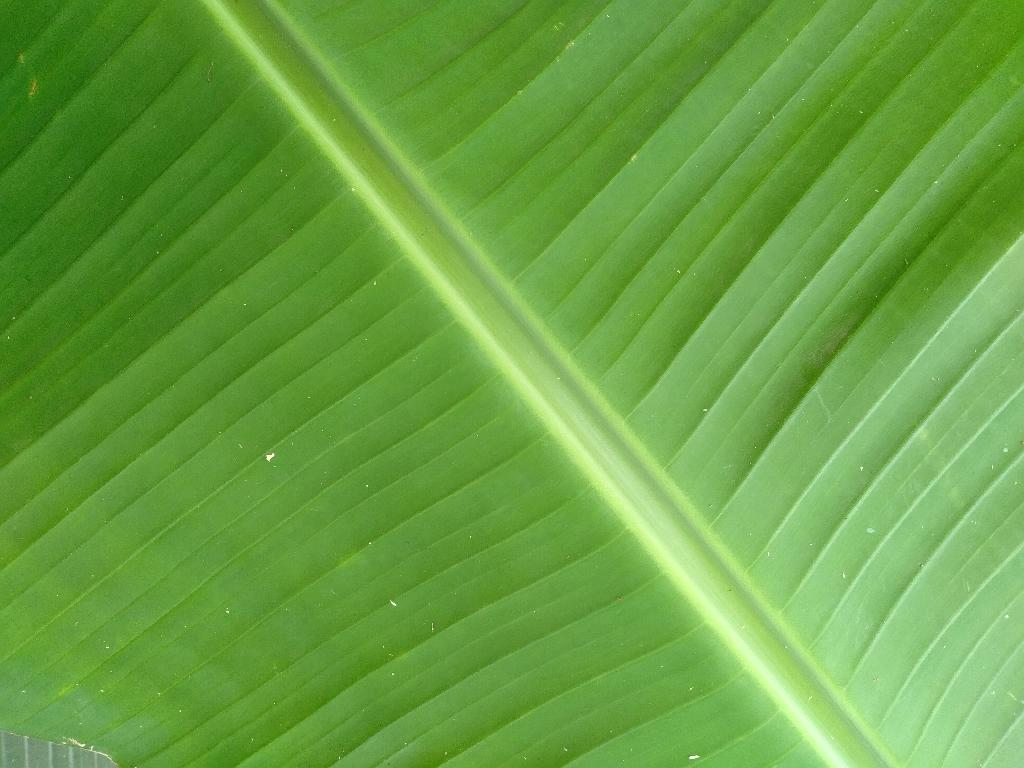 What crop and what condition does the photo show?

banana, healthy
